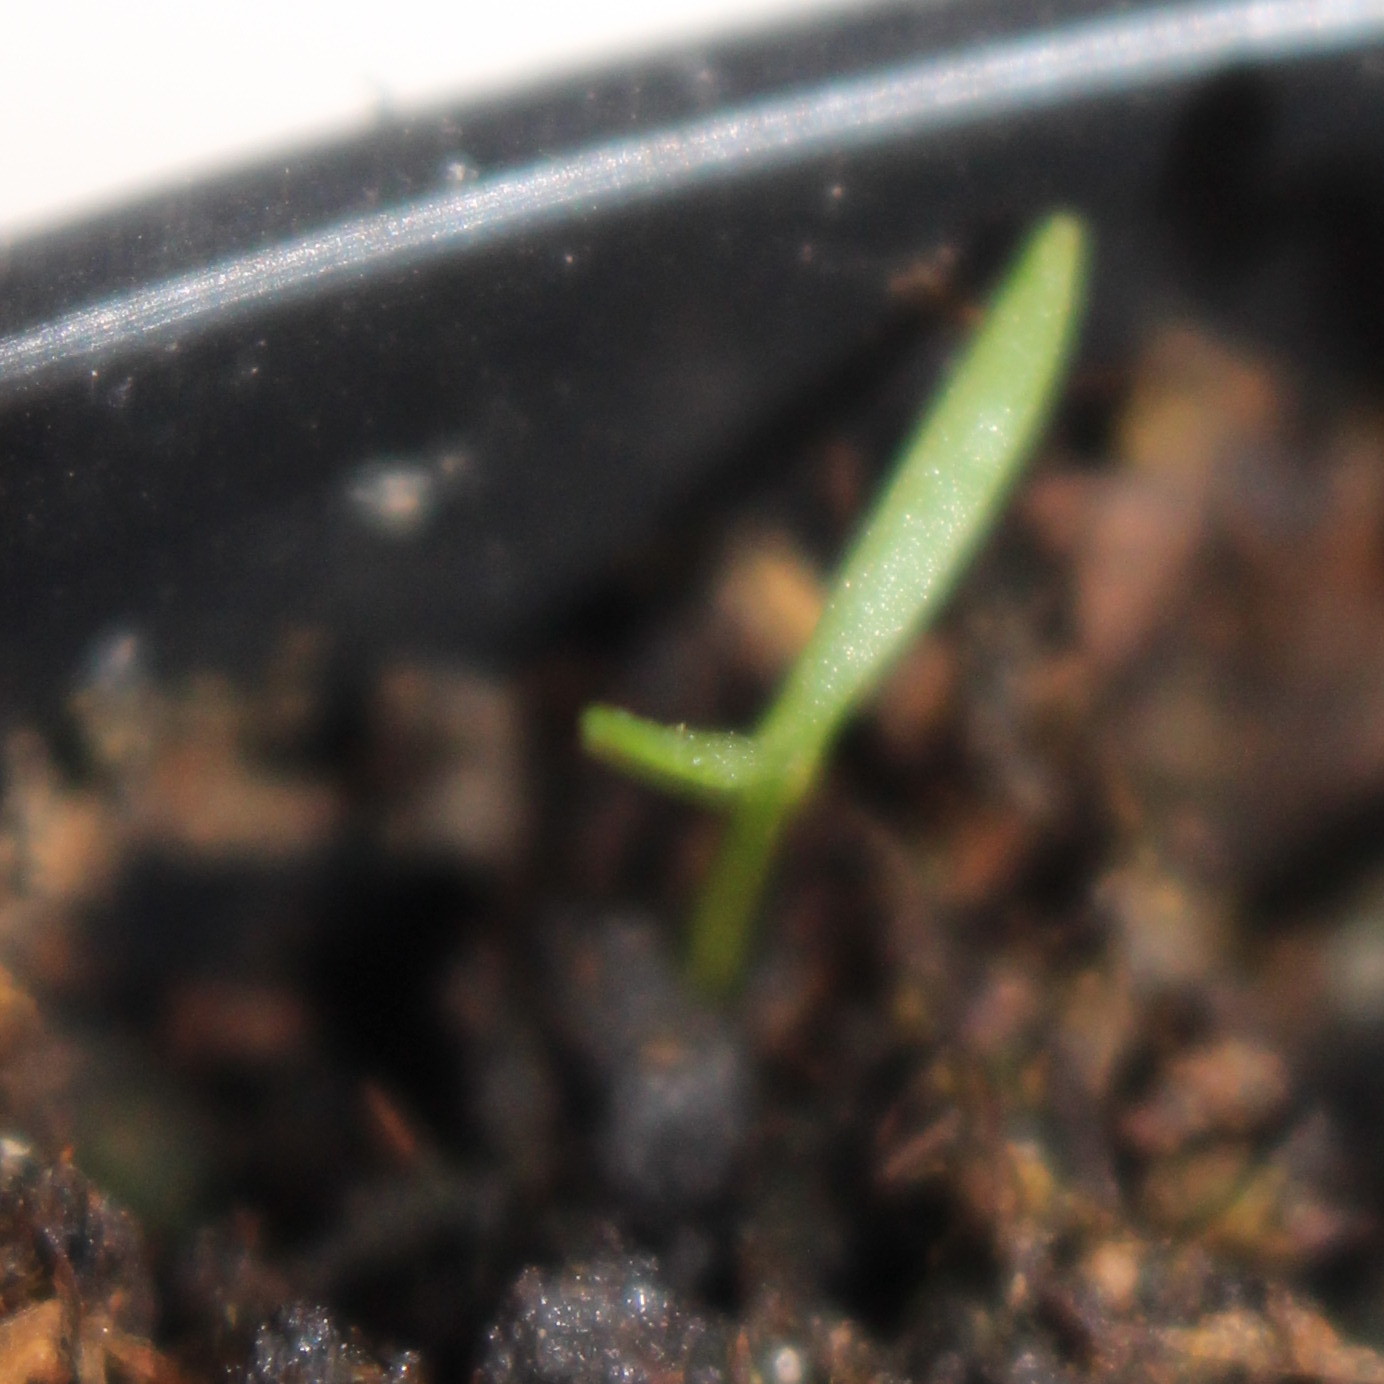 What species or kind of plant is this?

Papaver rhoeas
